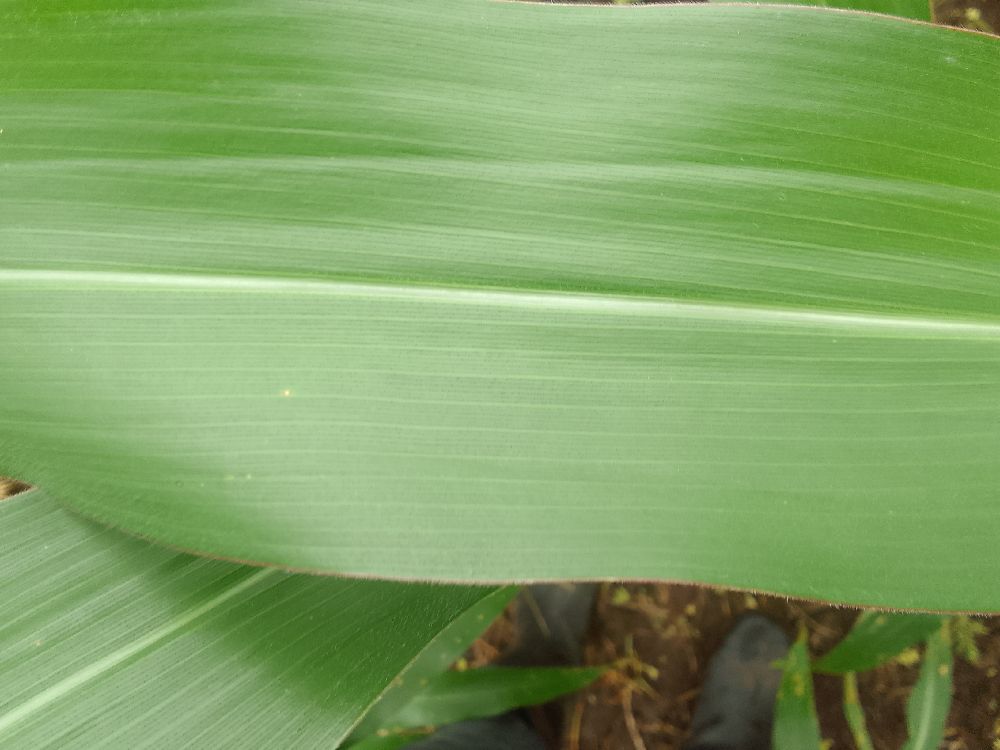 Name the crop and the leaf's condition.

maize, healthy
